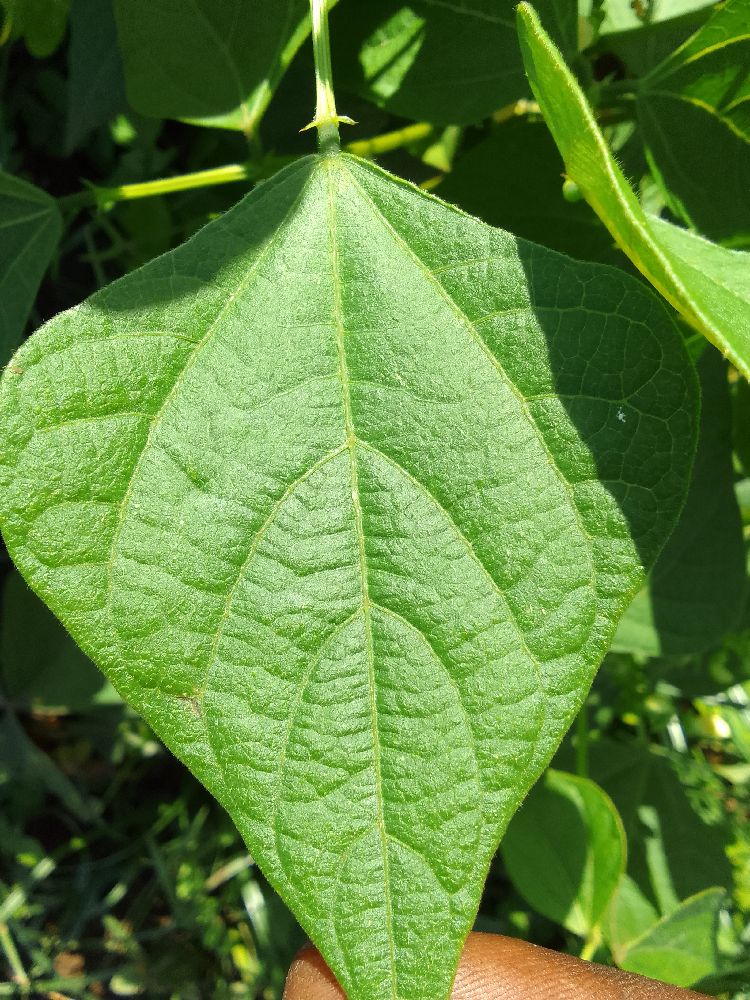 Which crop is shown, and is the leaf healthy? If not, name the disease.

common bean, healthy
